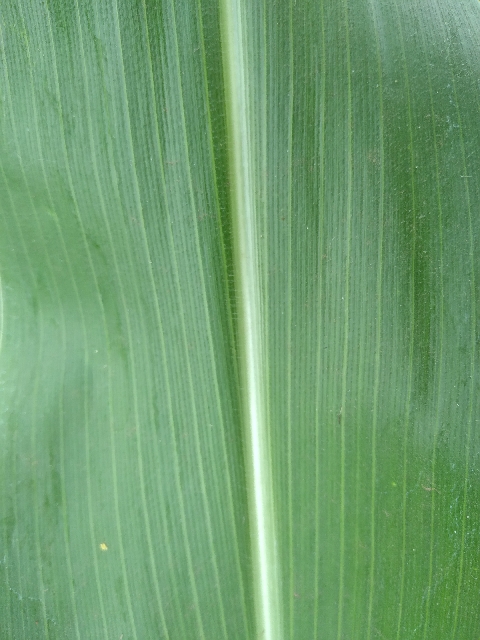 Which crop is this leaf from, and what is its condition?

maize, healthy
